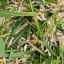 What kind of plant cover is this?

grass
